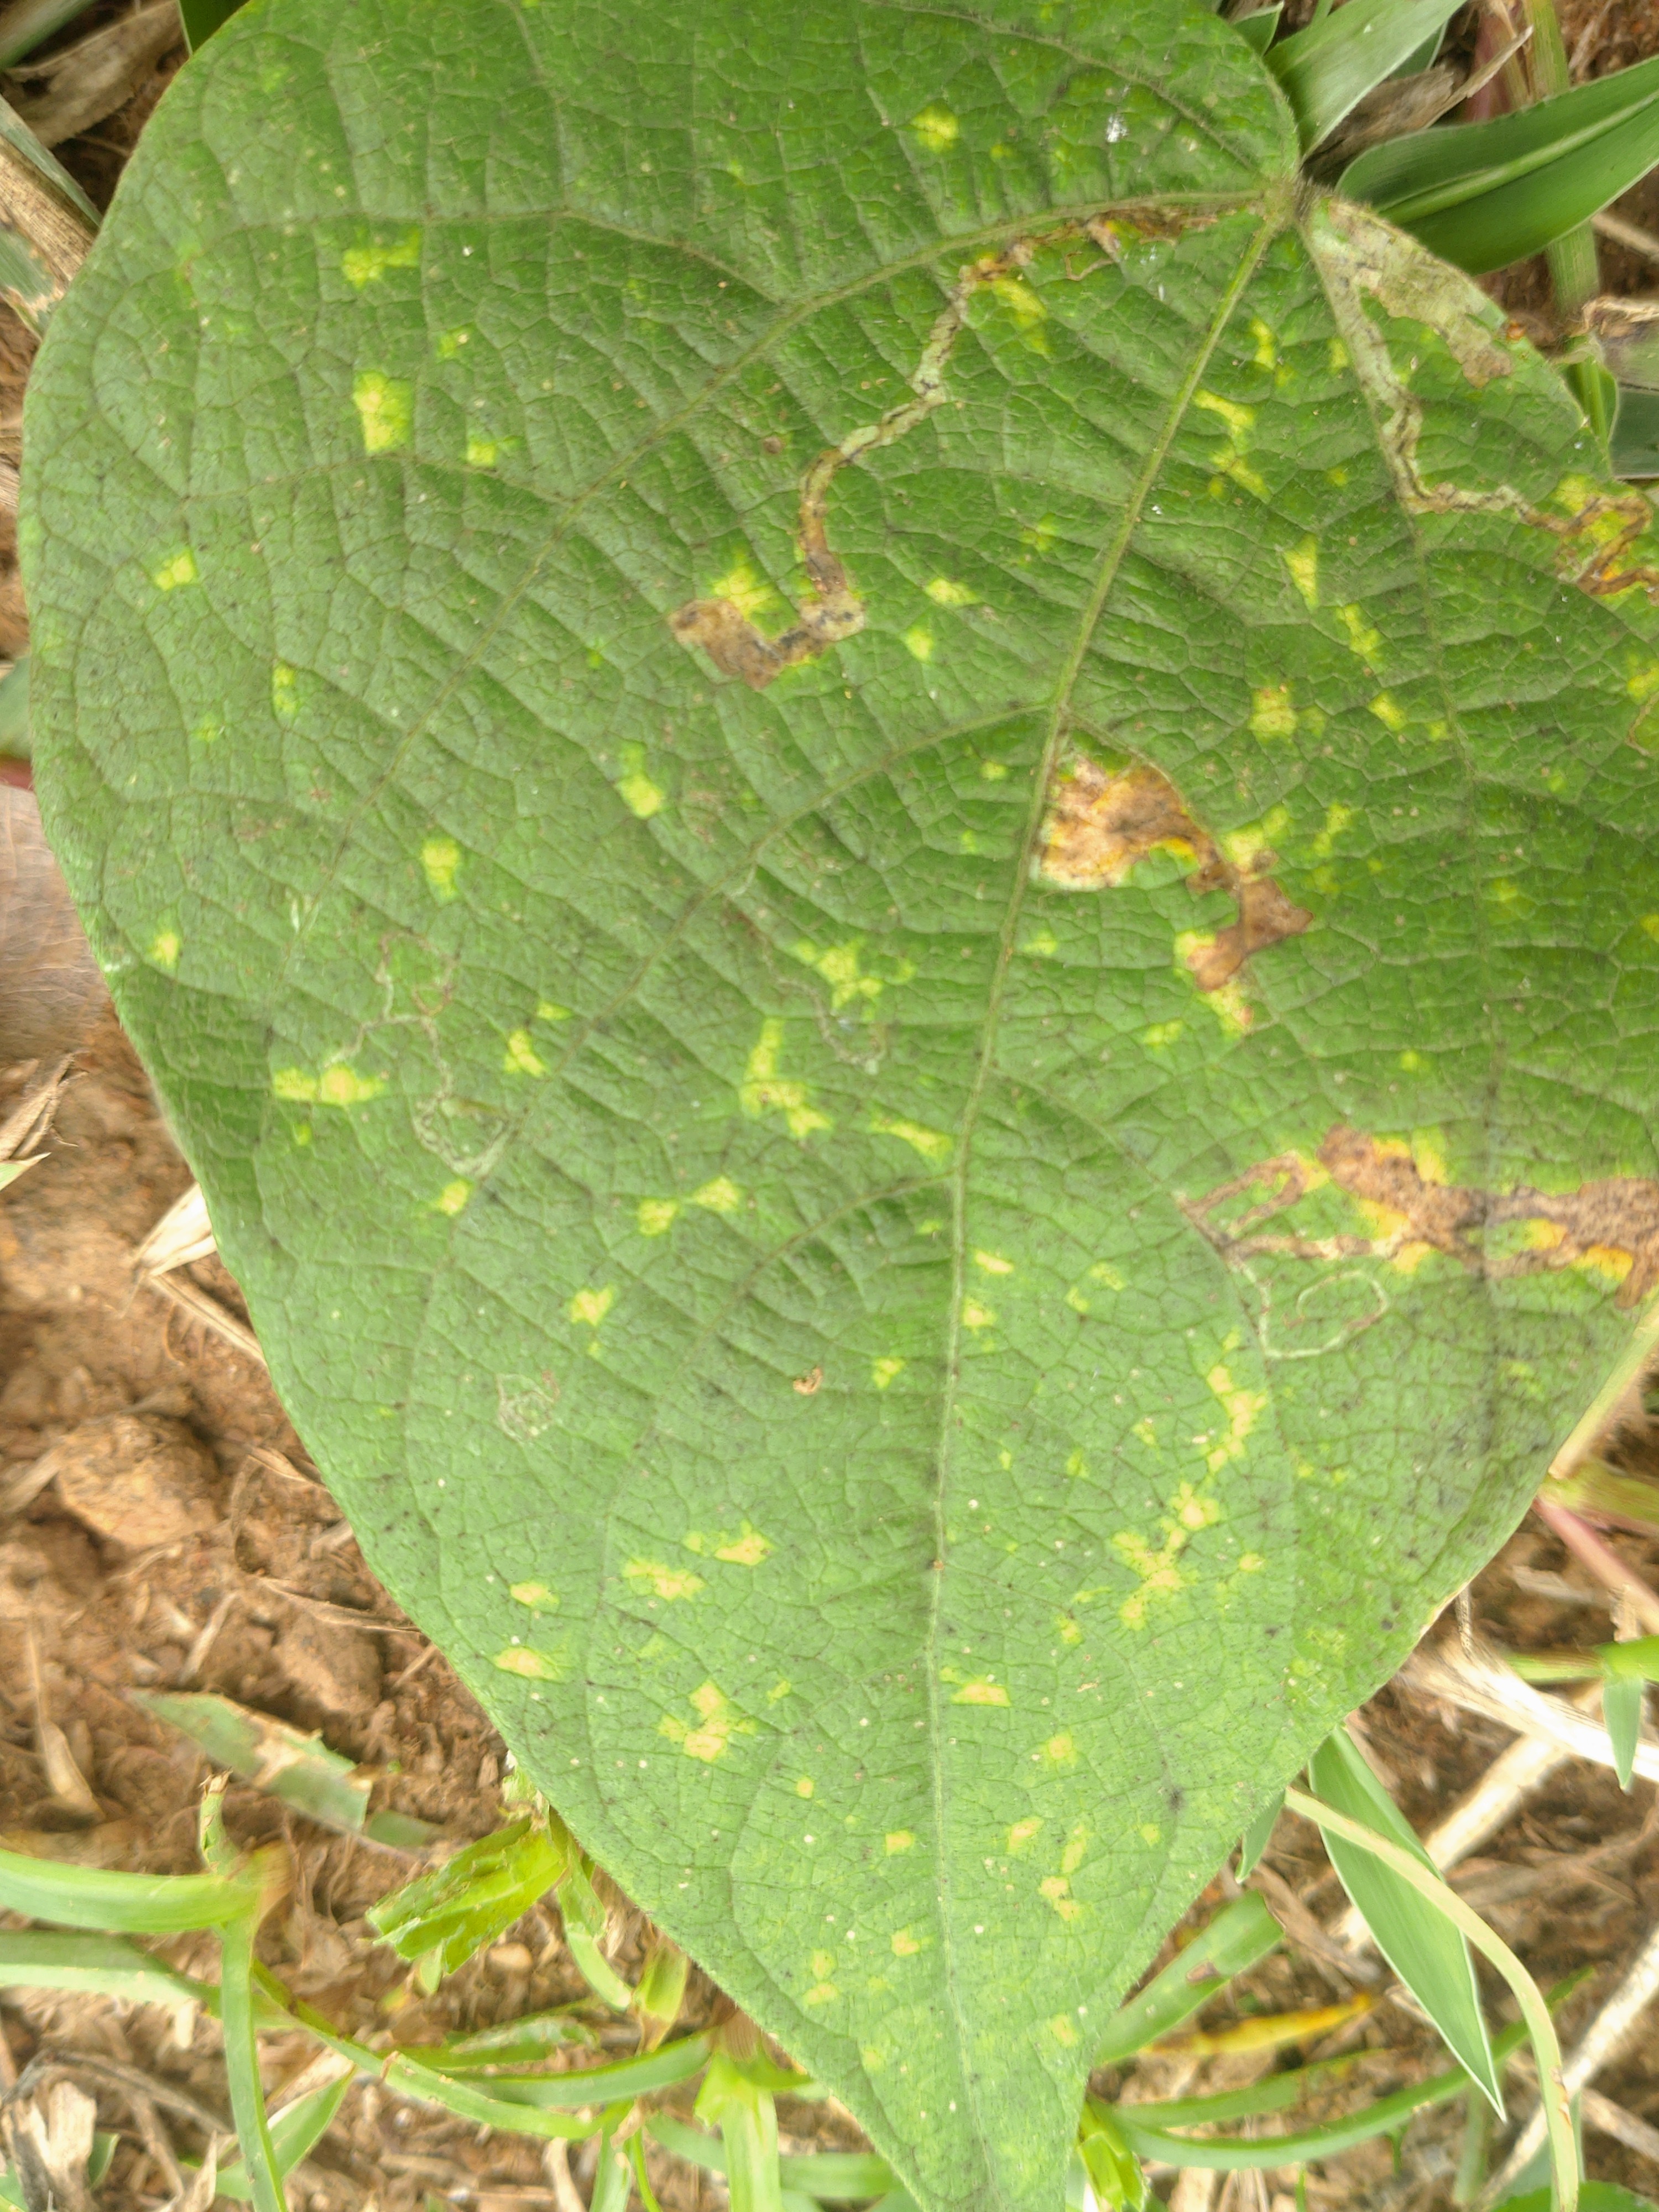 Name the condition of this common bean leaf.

rust
